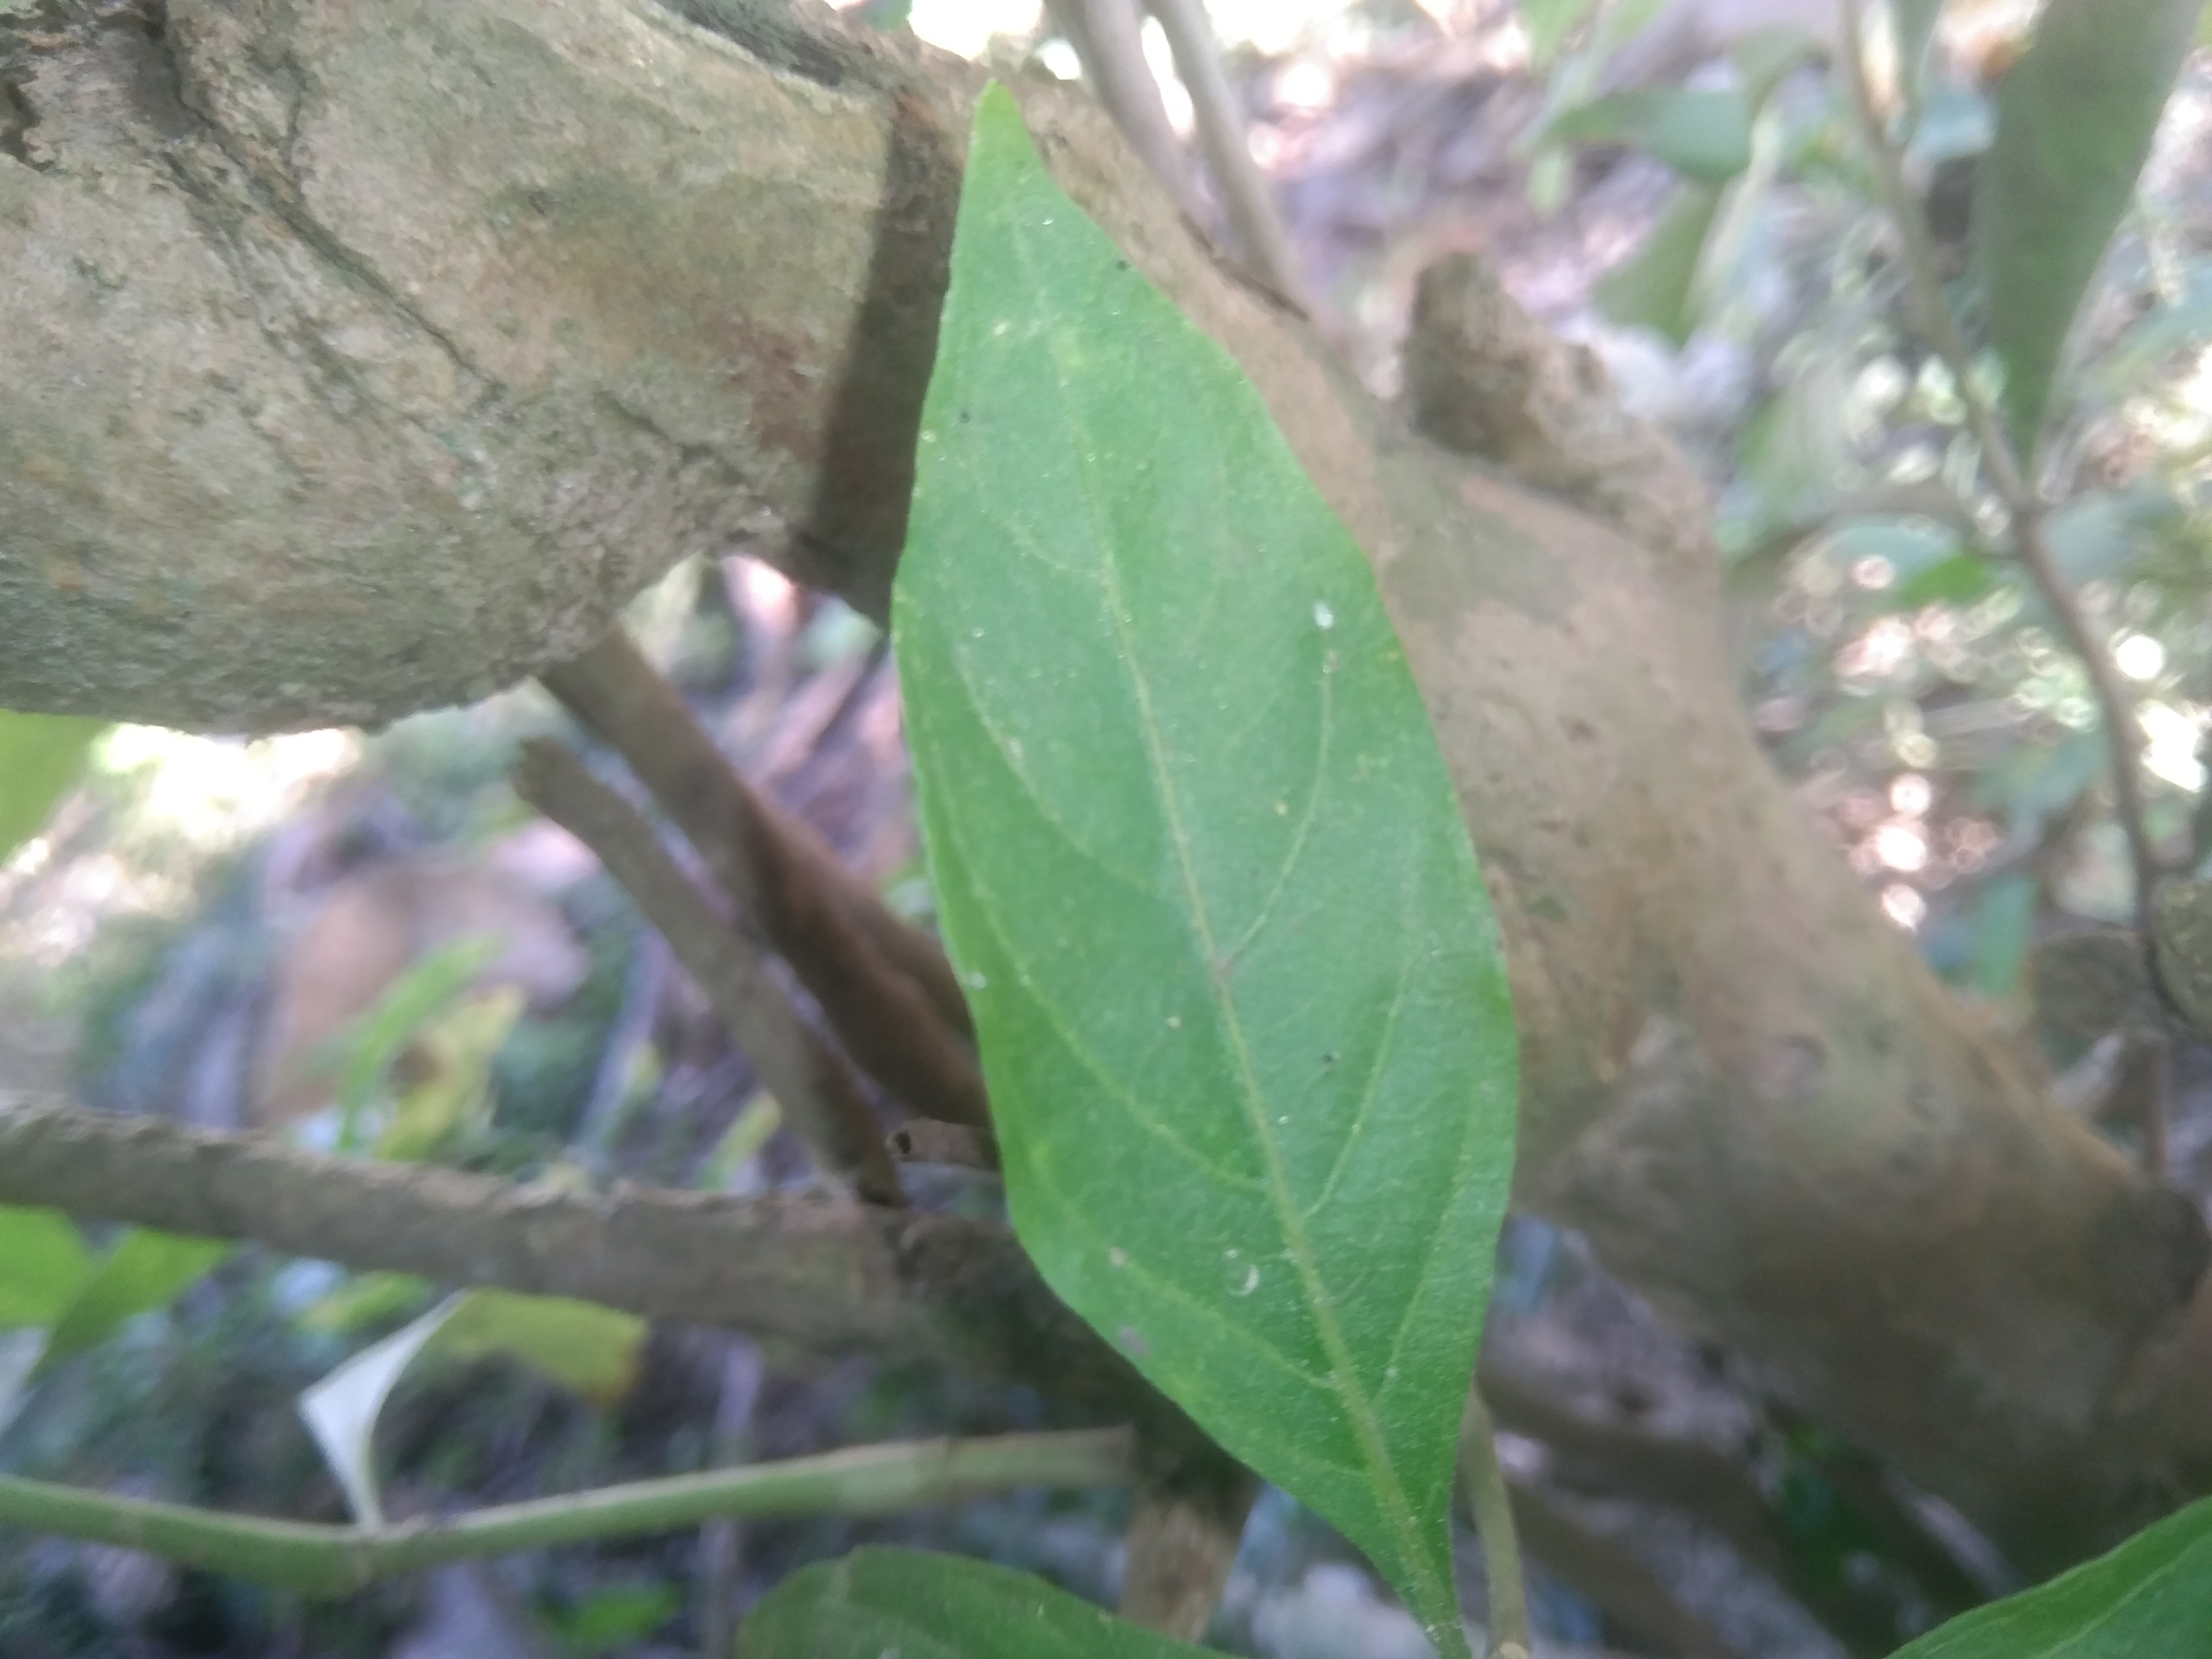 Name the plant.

vasaka
